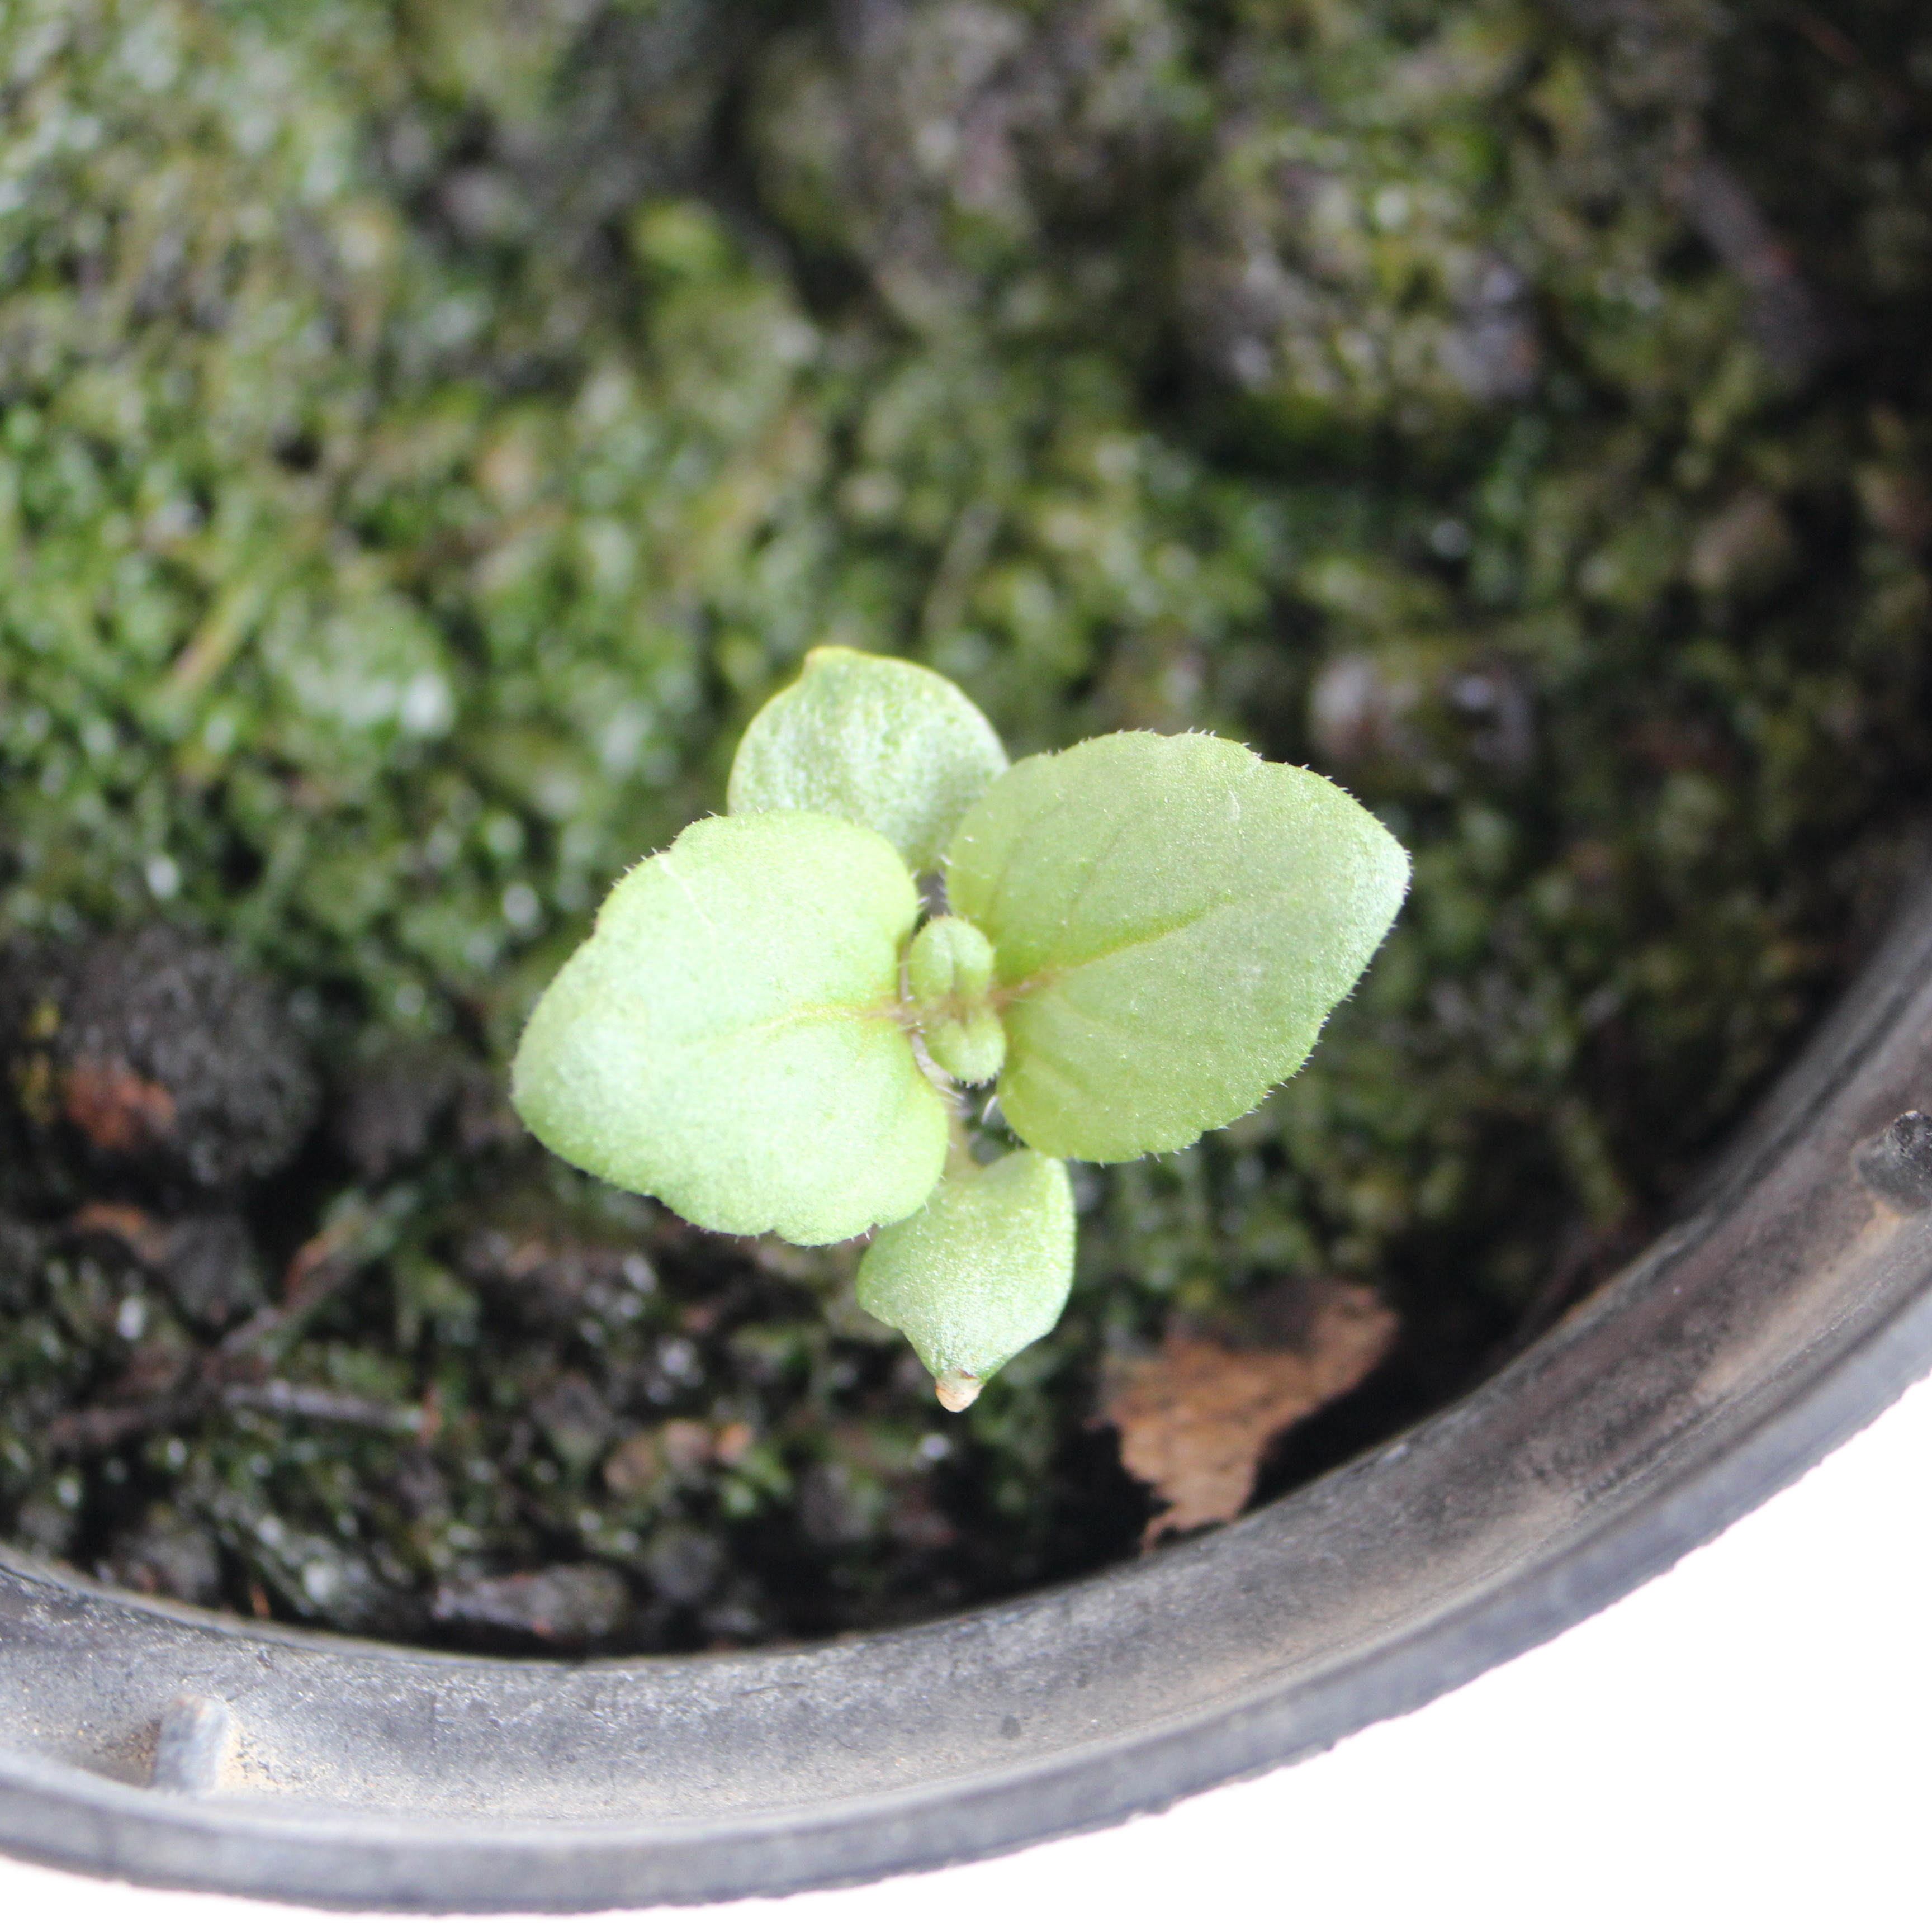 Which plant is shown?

Veronica persica
